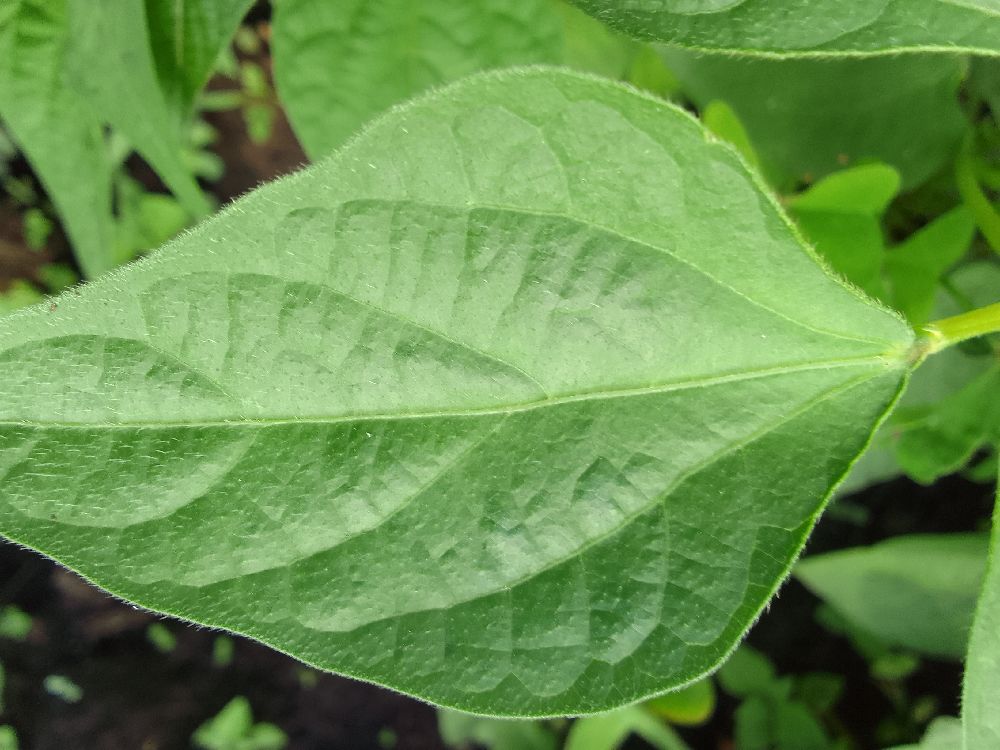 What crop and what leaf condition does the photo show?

common bean, healthy
